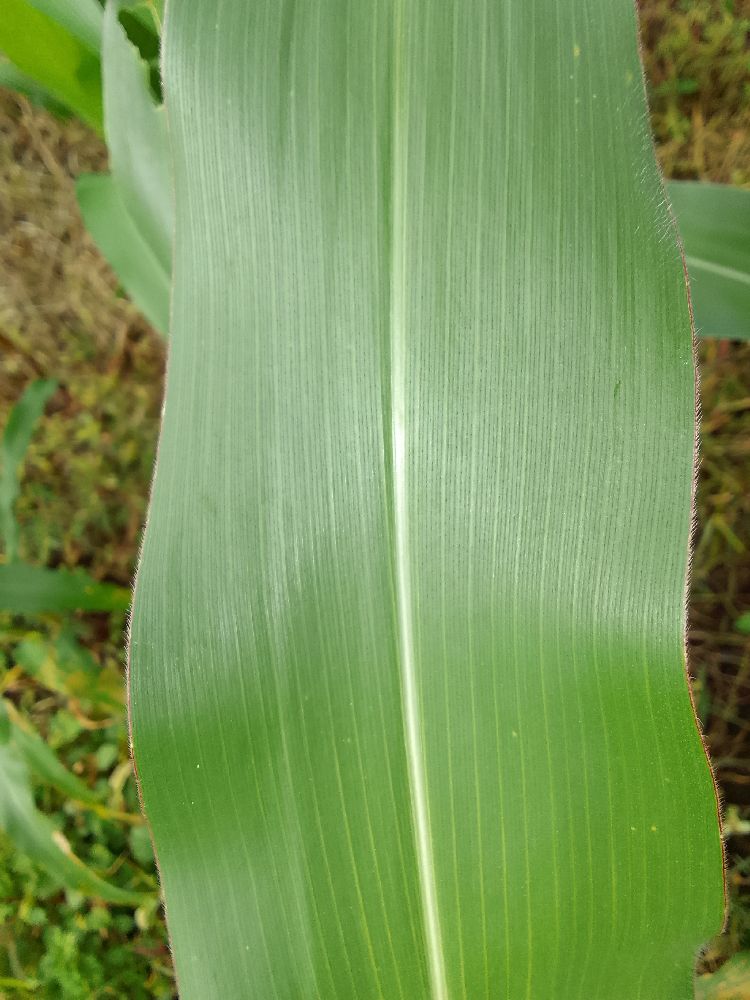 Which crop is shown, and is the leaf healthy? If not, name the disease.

maize, healthy
